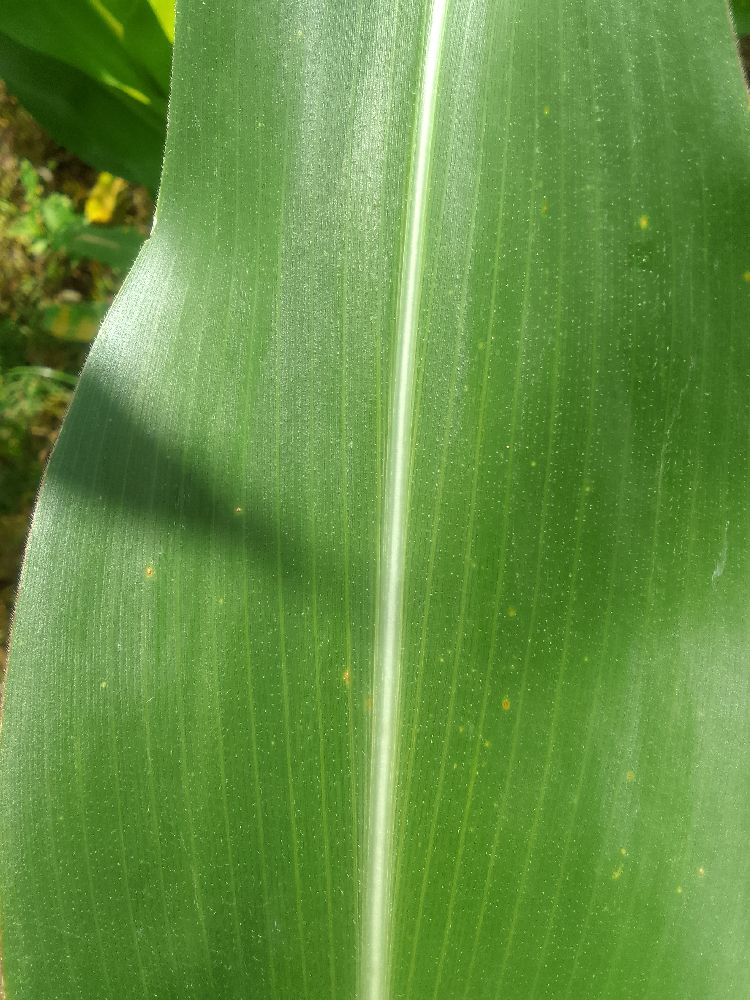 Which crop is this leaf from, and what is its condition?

maize, healthy
